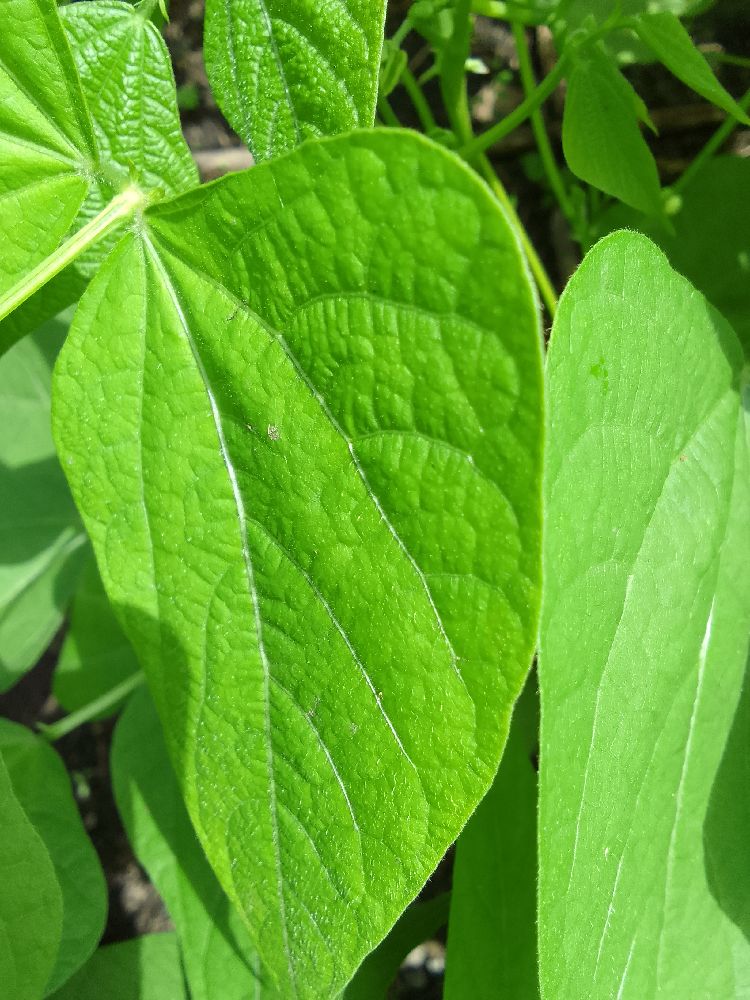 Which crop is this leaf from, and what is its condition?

common bean, healthy
